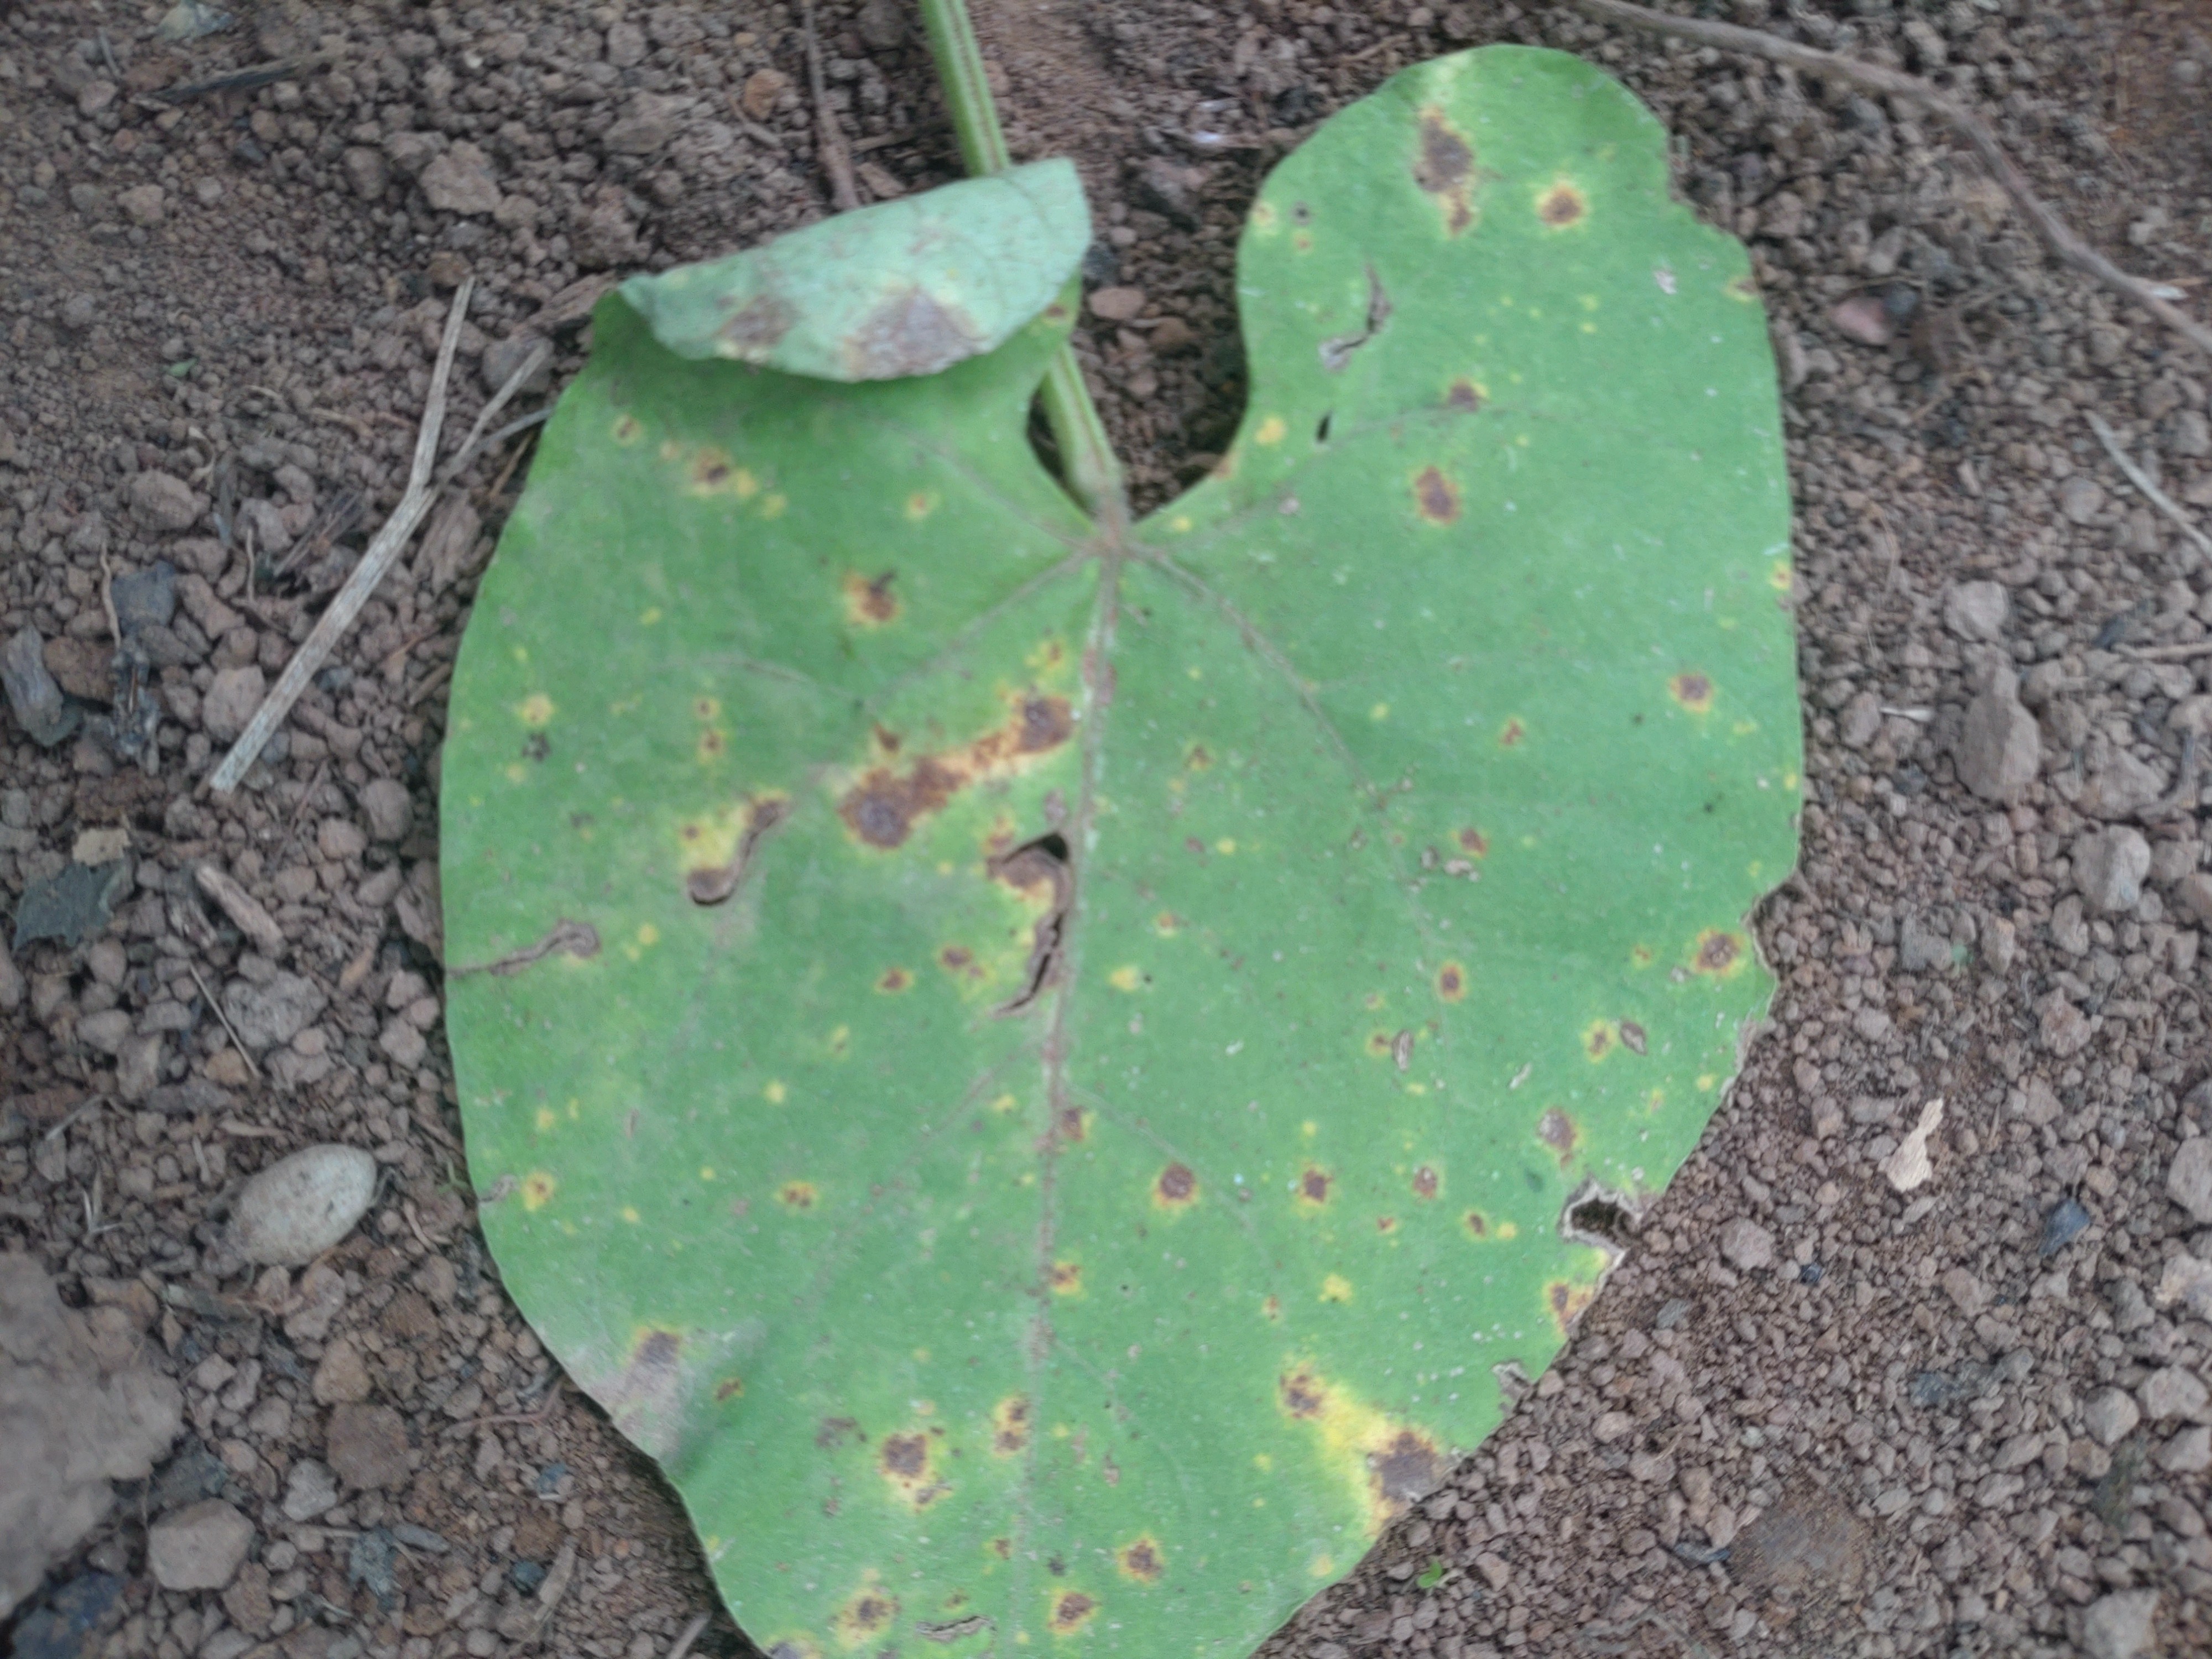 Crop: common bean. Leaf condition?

rust
